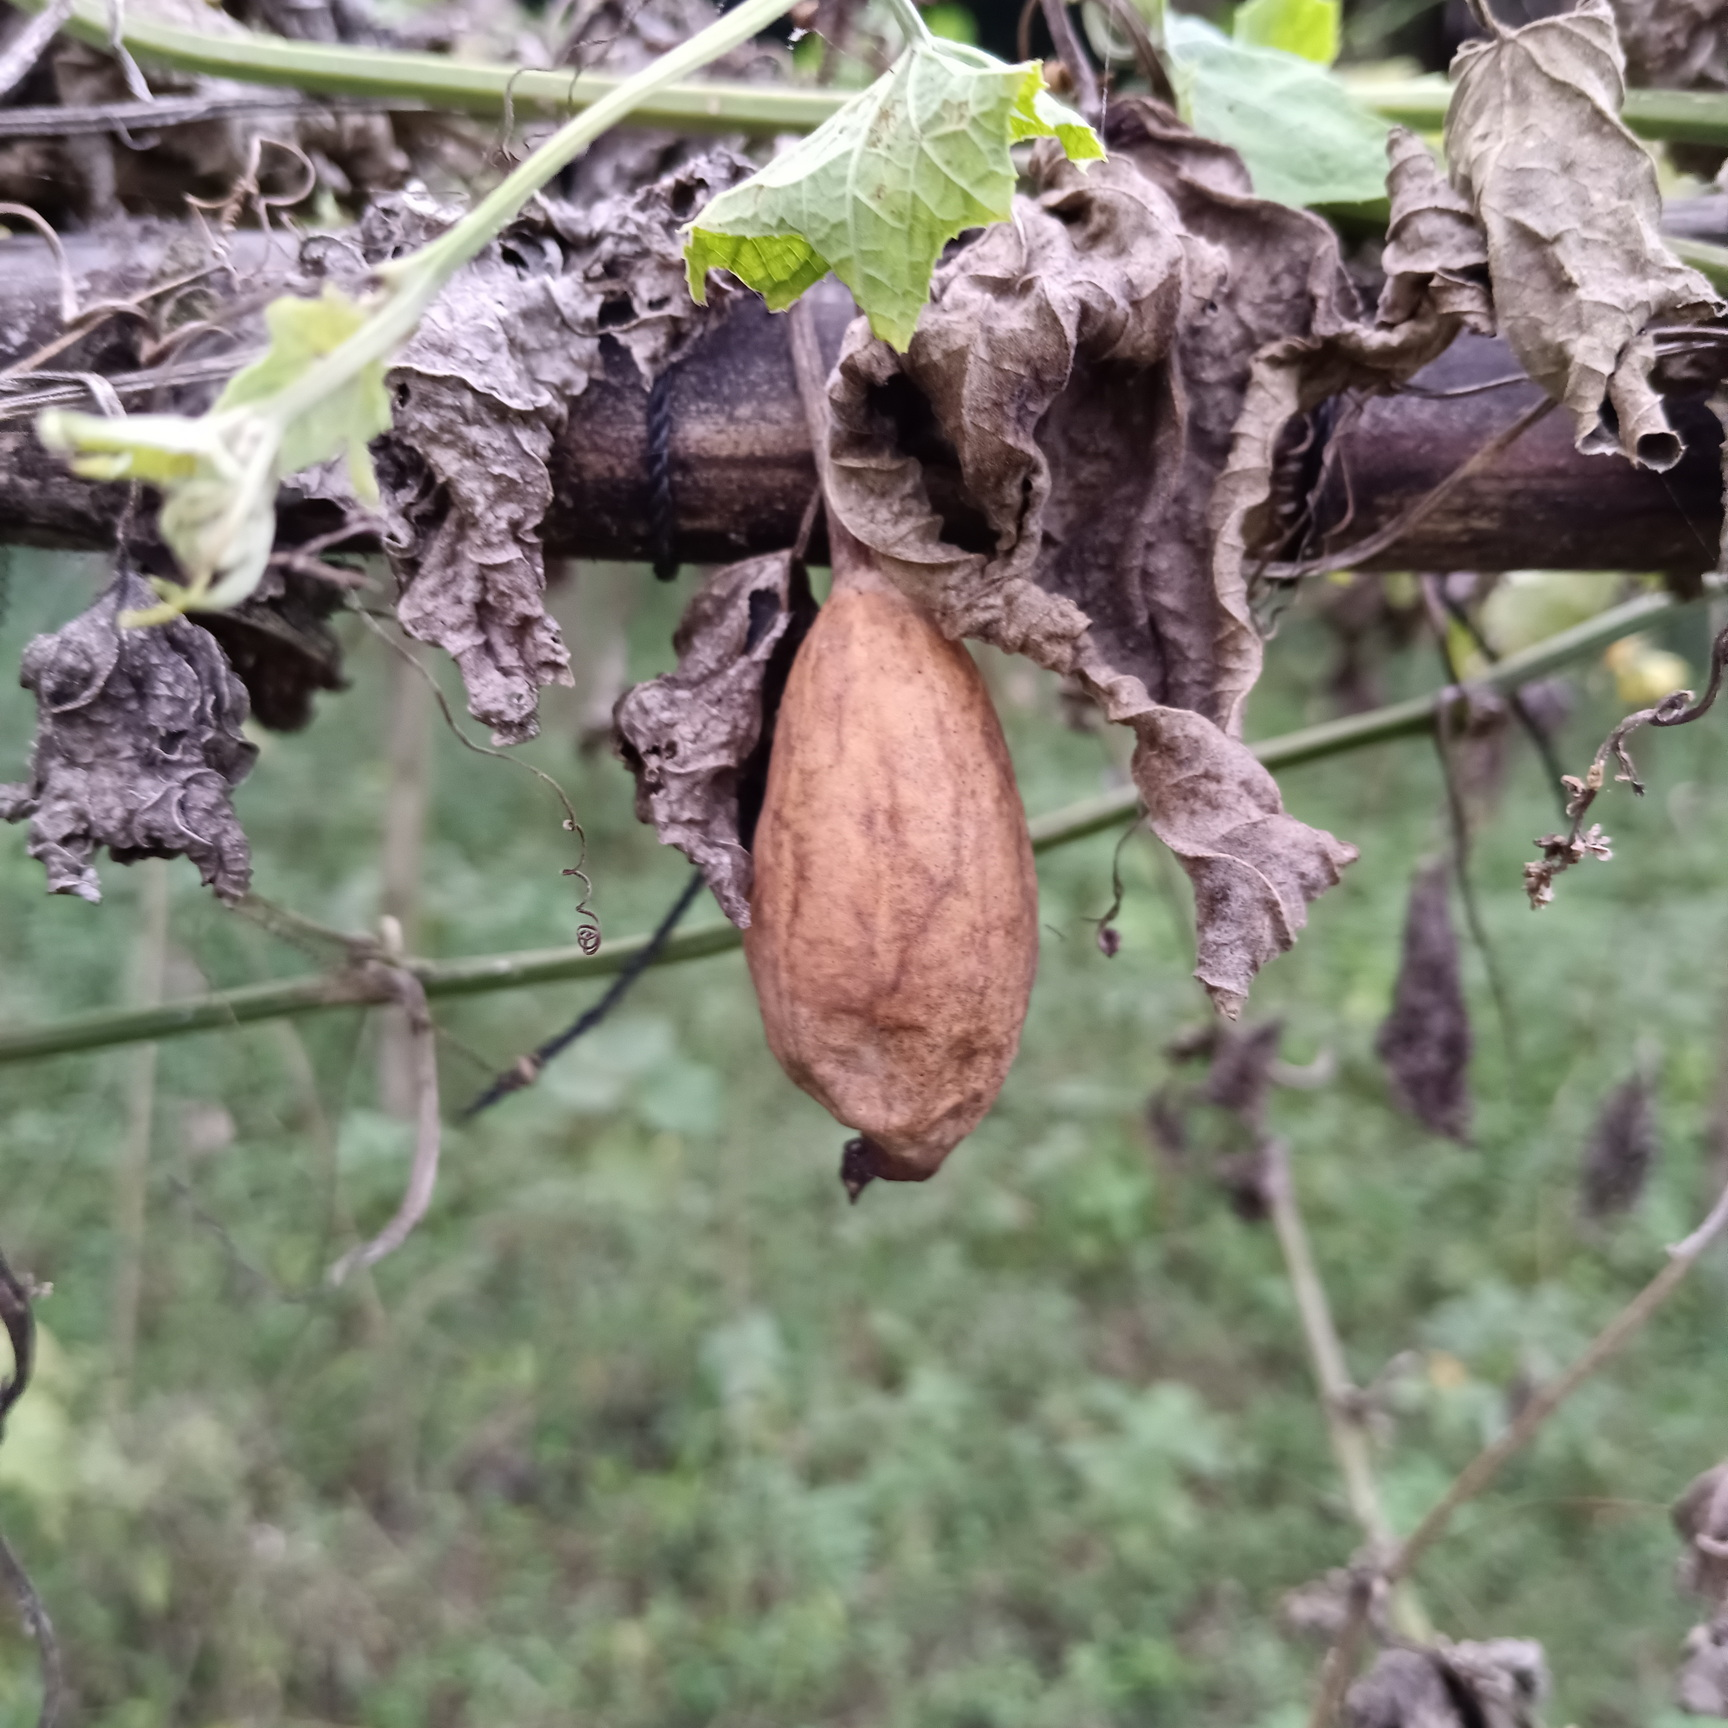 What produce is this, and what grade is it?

luffa, faulty
